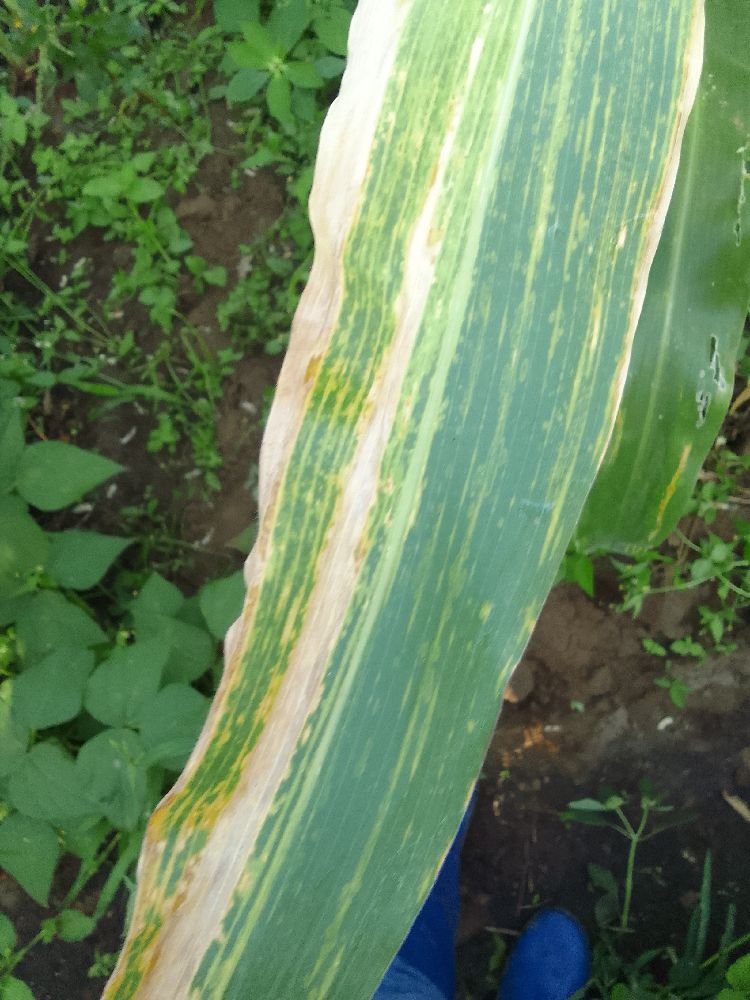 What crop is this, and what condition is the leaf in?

maize, maize lethal necrosis
